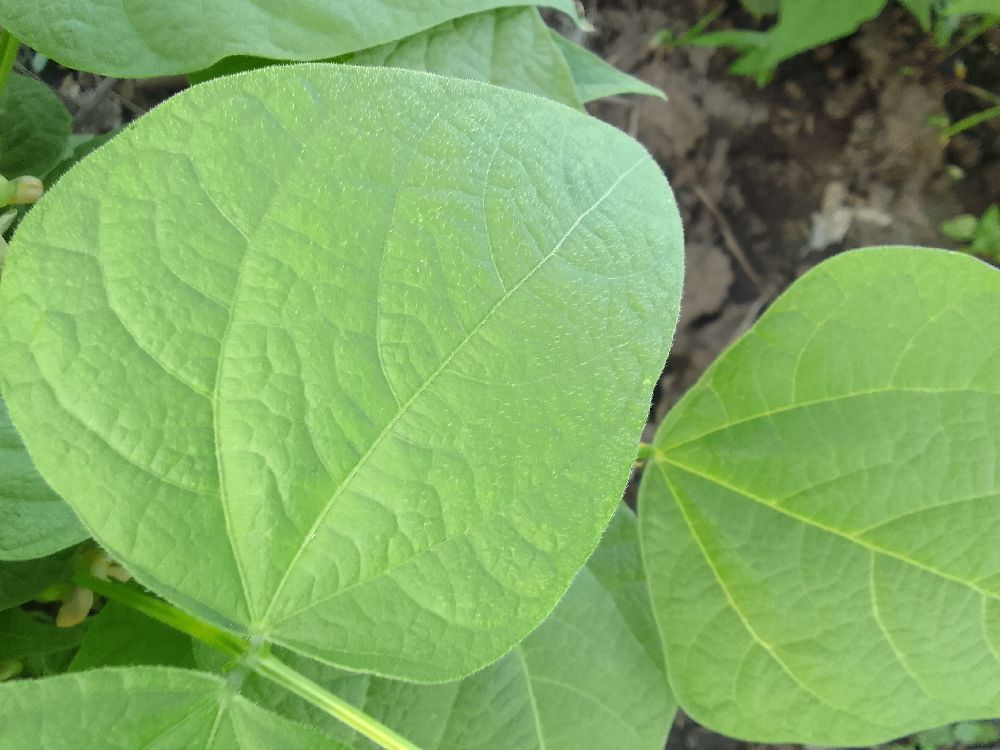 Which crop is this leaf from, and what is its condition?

common bean, healthy
